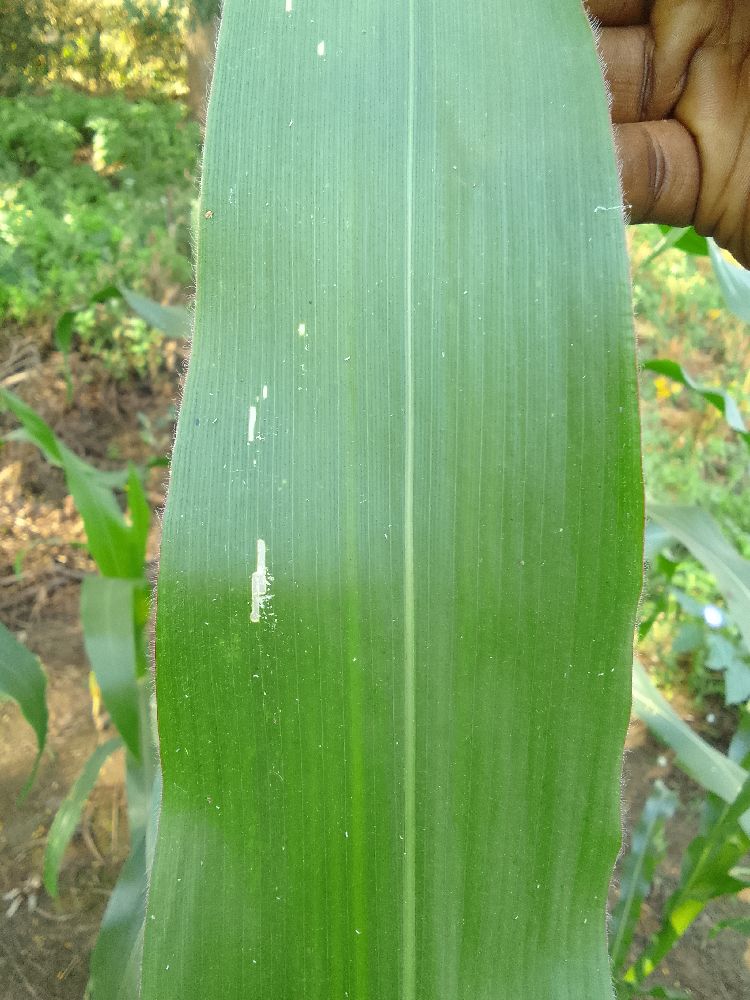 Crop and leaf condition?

maize, healthy
